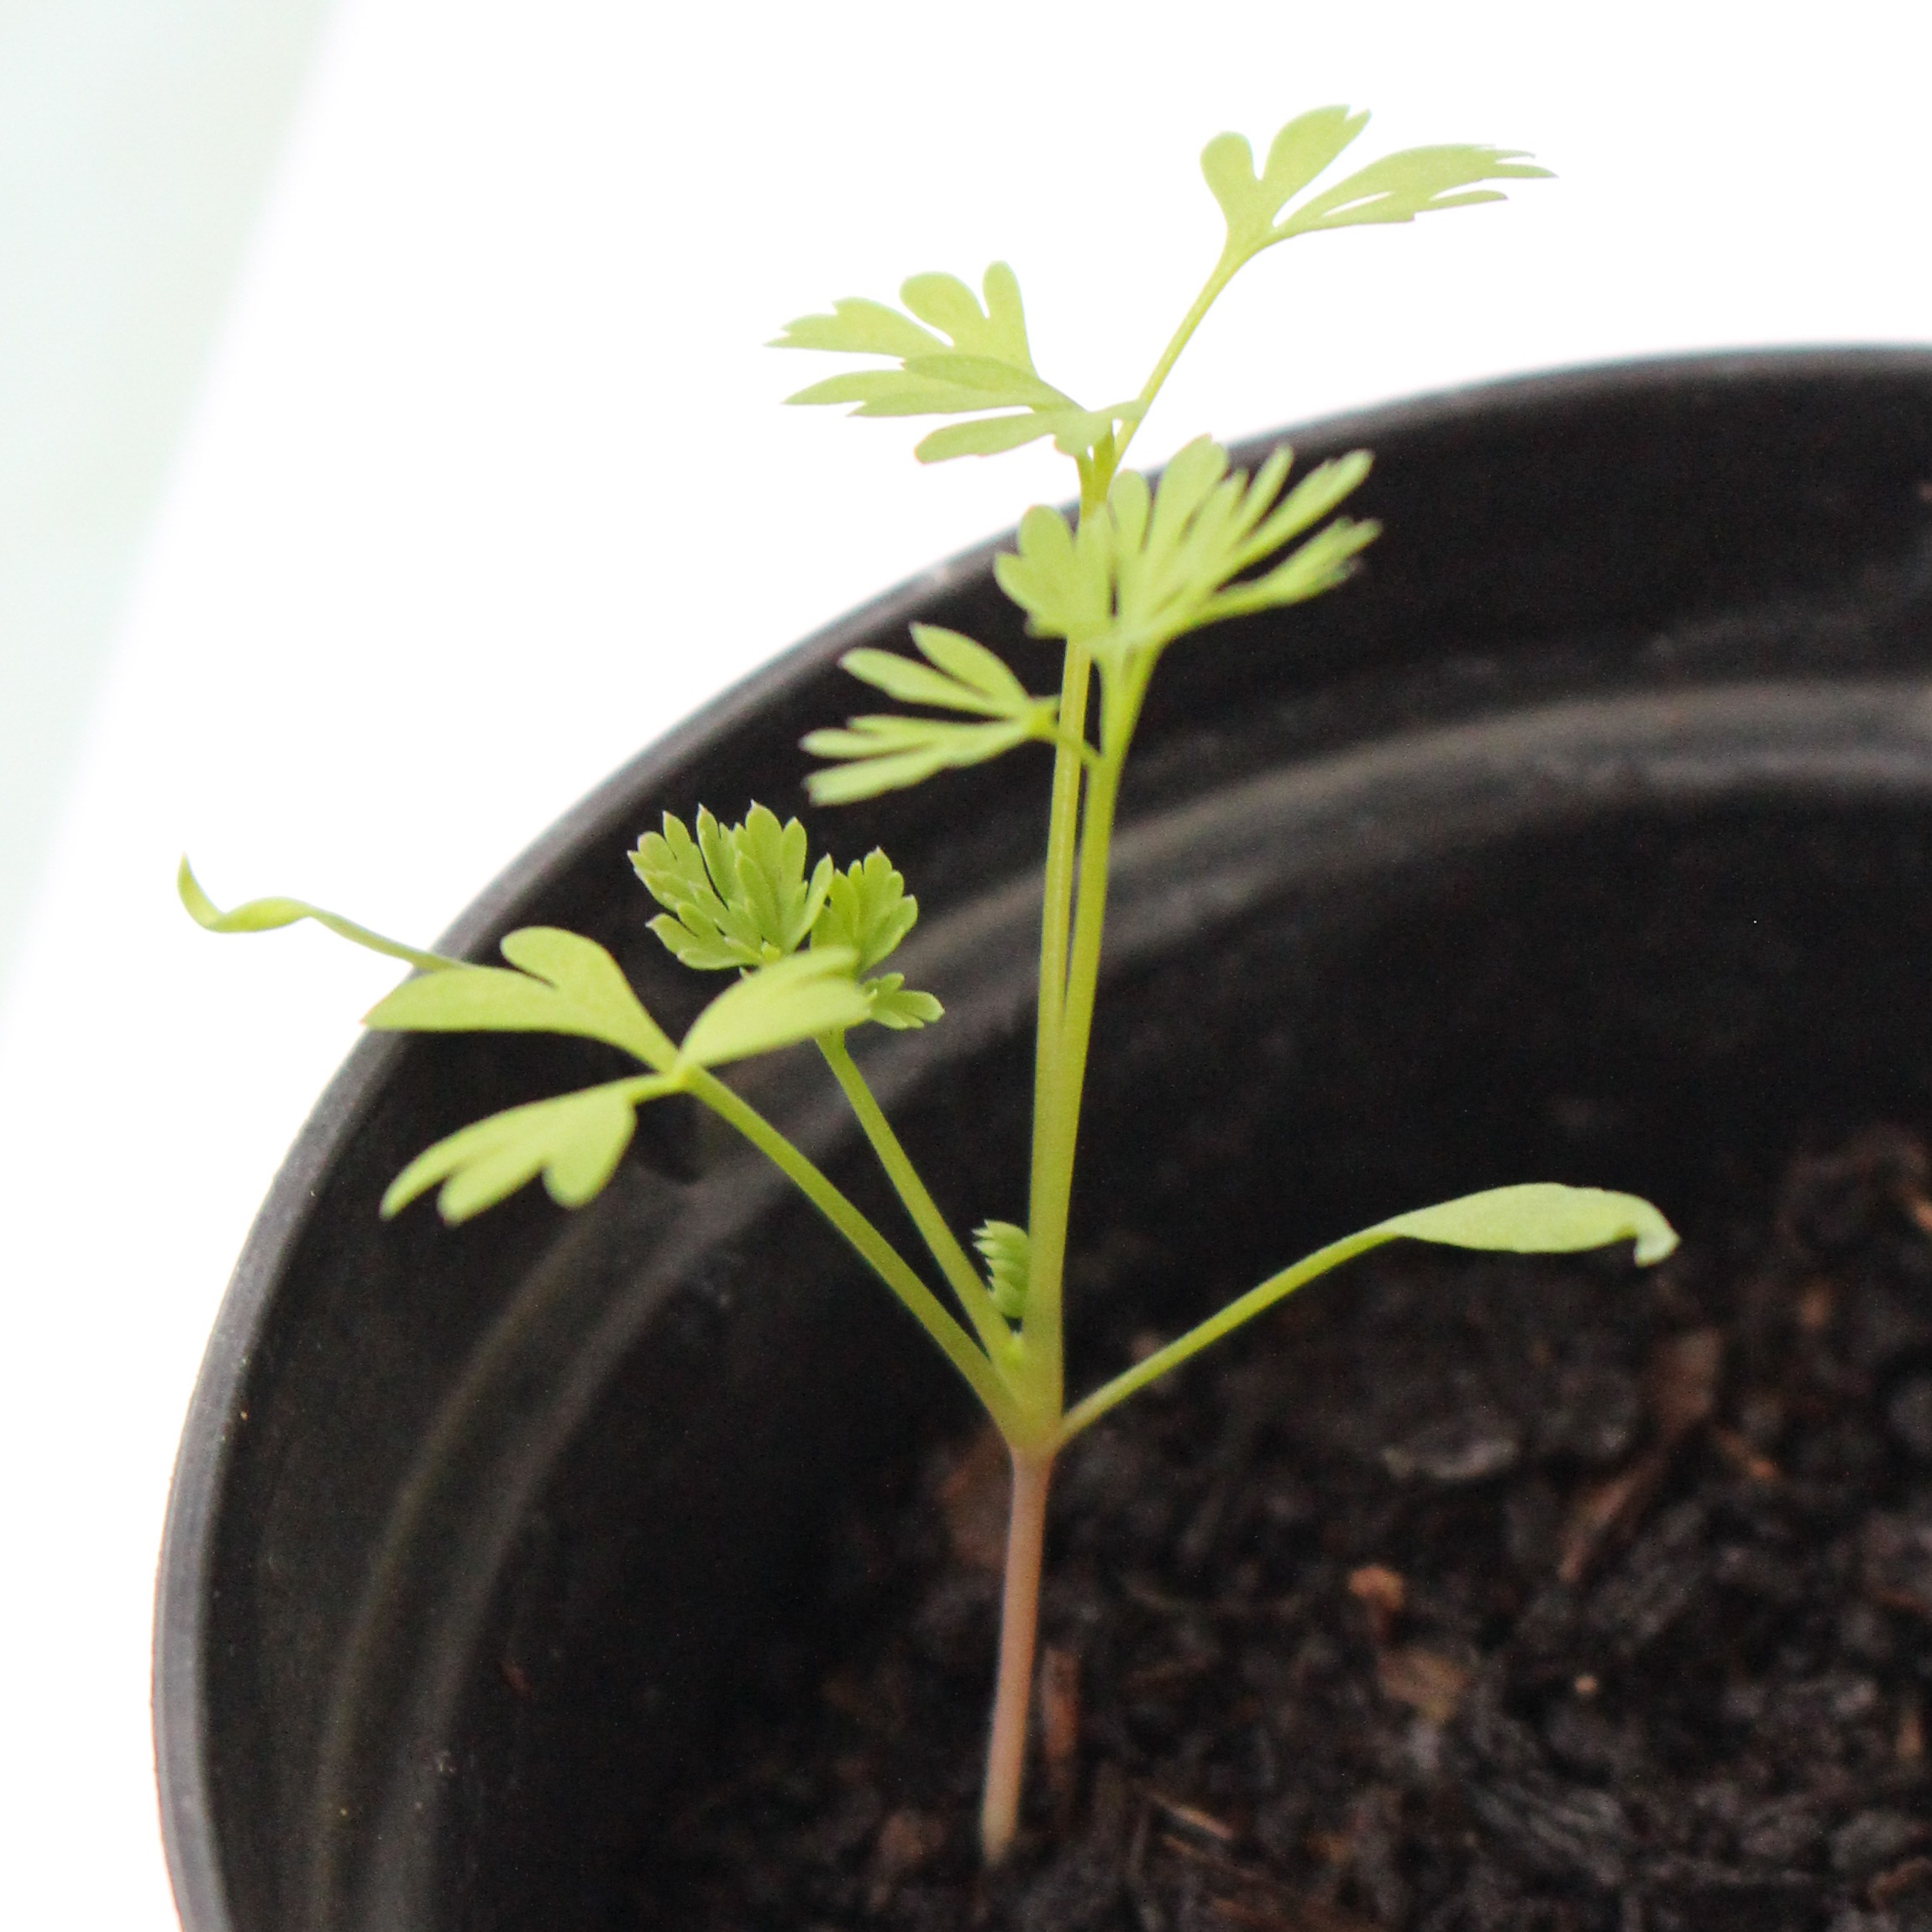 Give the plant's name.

Fumaria officinalis
